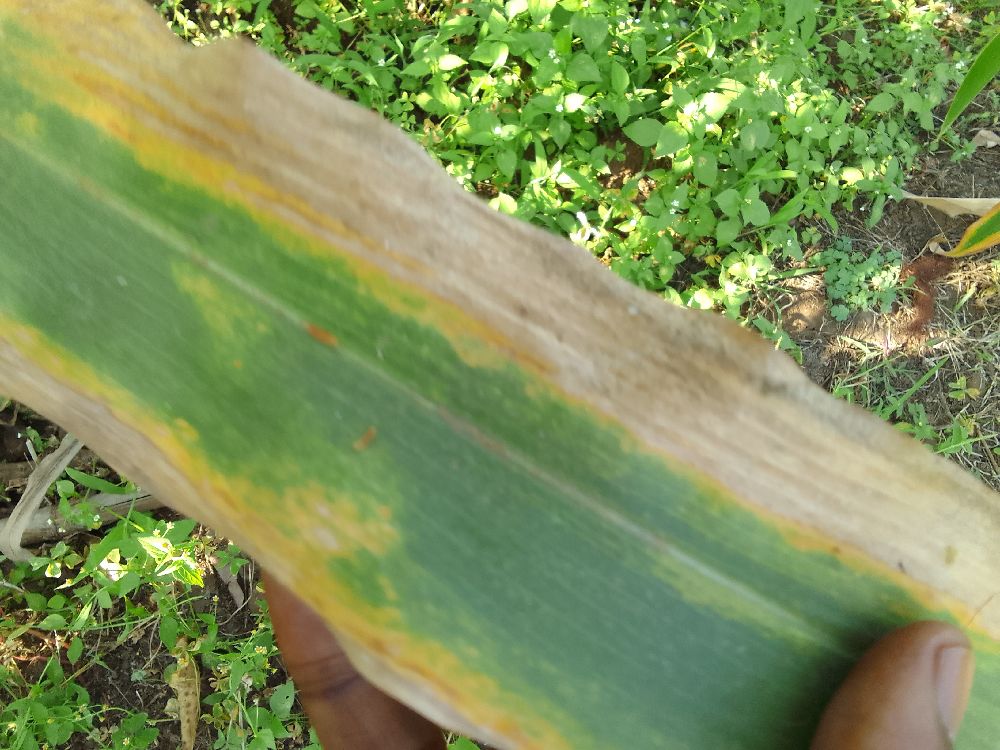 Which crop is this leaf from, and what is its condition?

maize, maize lethal necrosis
